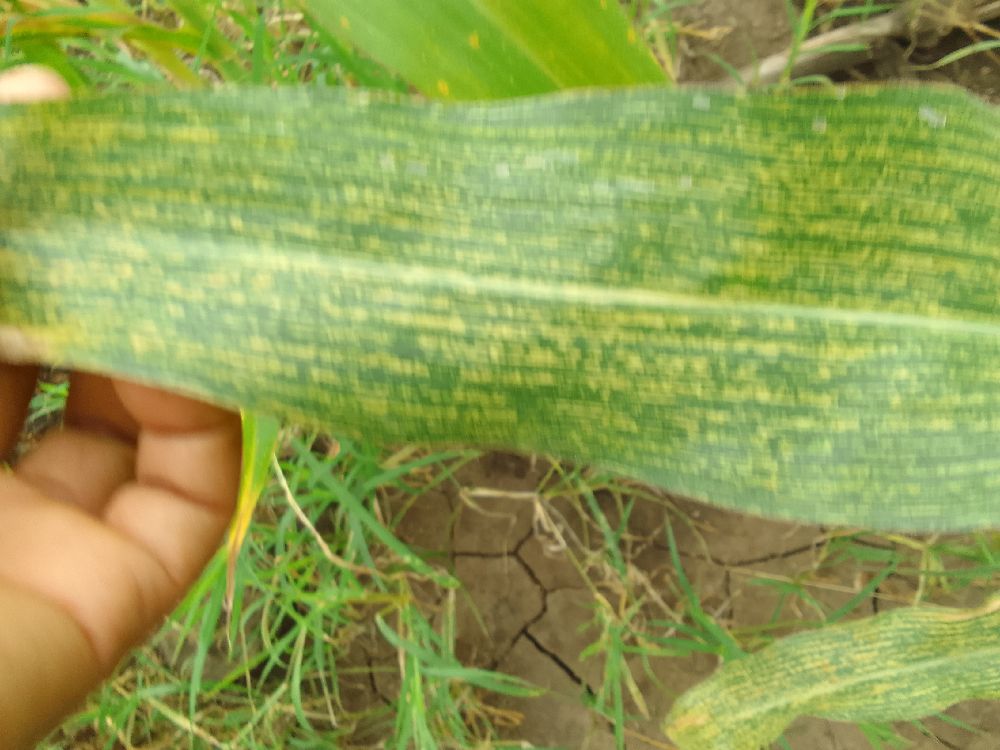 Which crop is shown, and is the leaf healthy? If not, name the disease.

maize, maize streak virus
